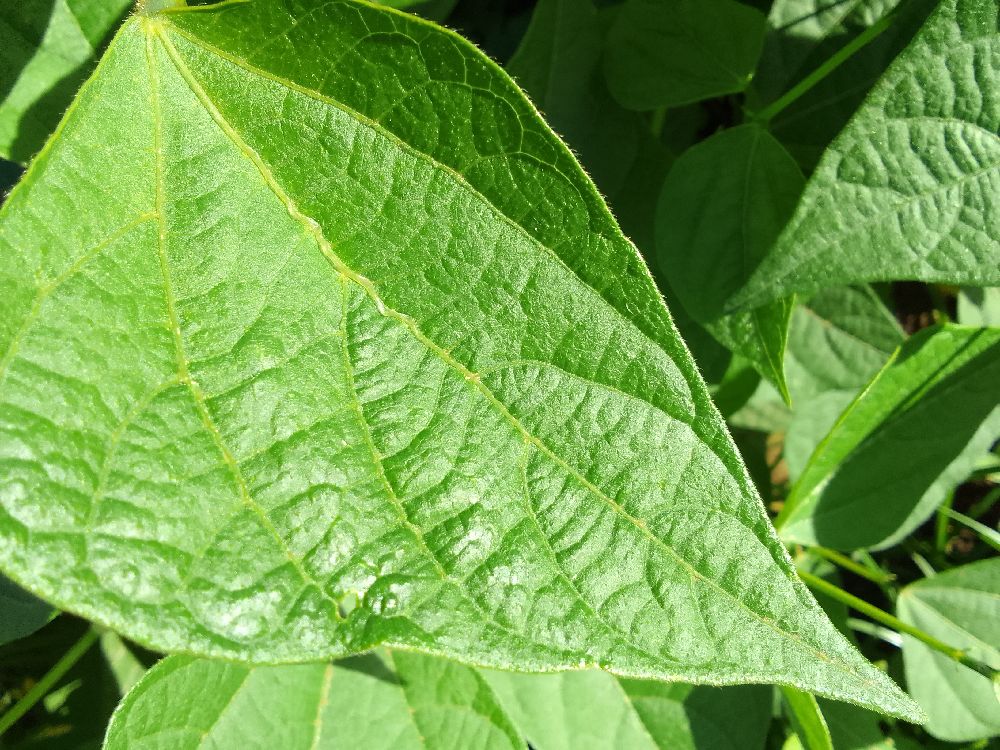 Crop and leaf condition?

common bean, healthy
